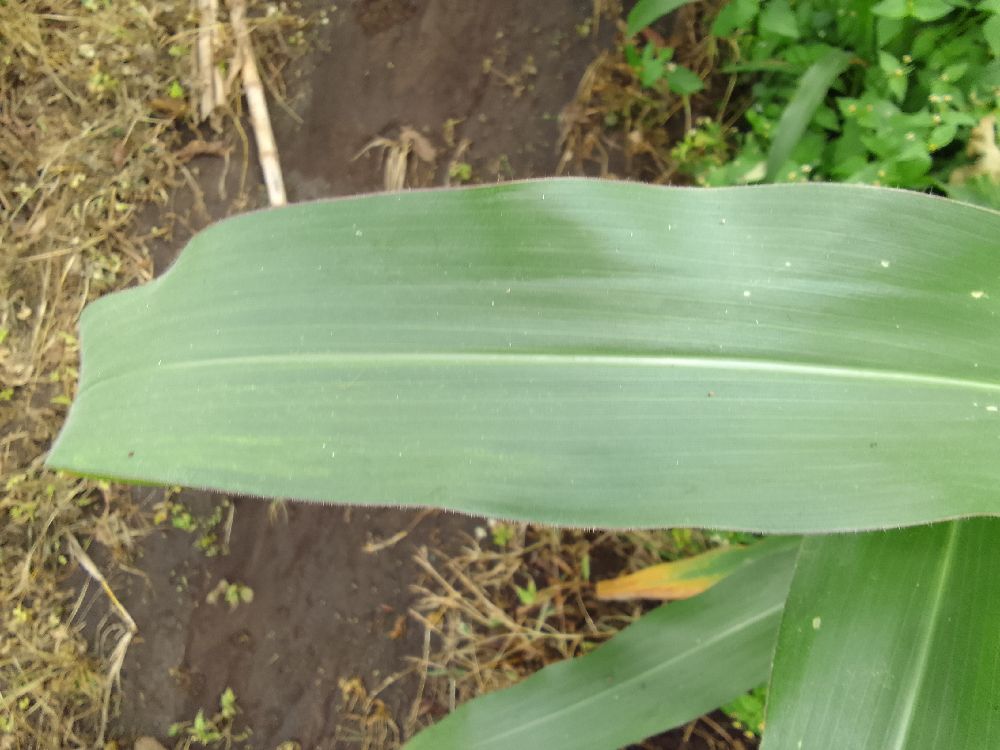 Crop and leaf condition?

maize, healthy
